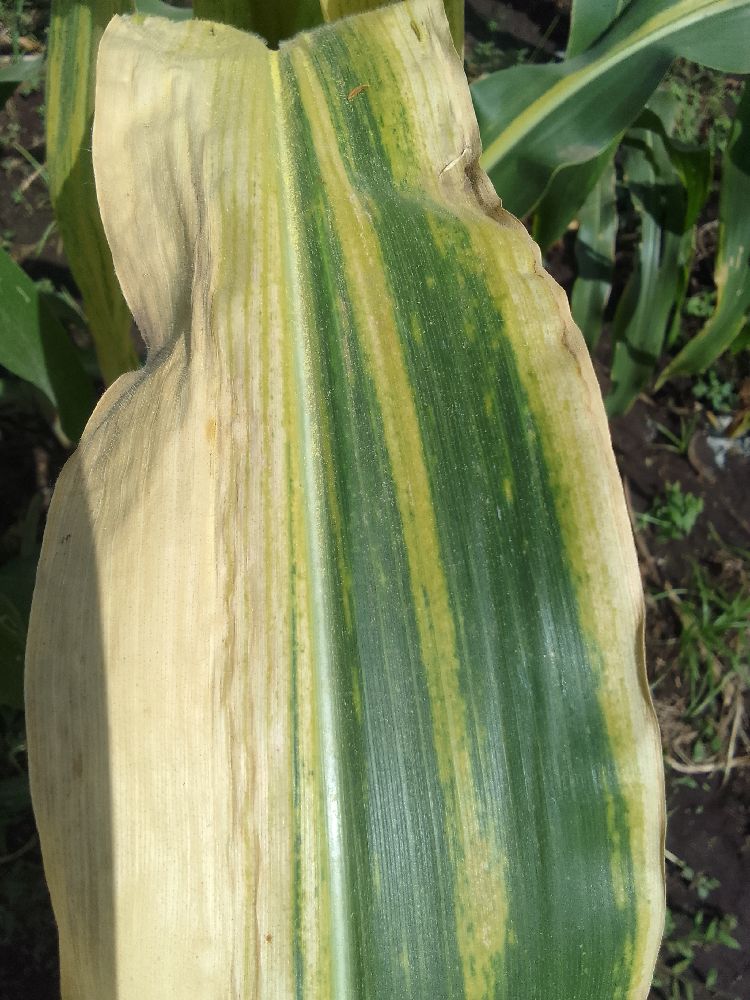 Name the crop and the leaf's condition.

maize, maize lethal necrosis
